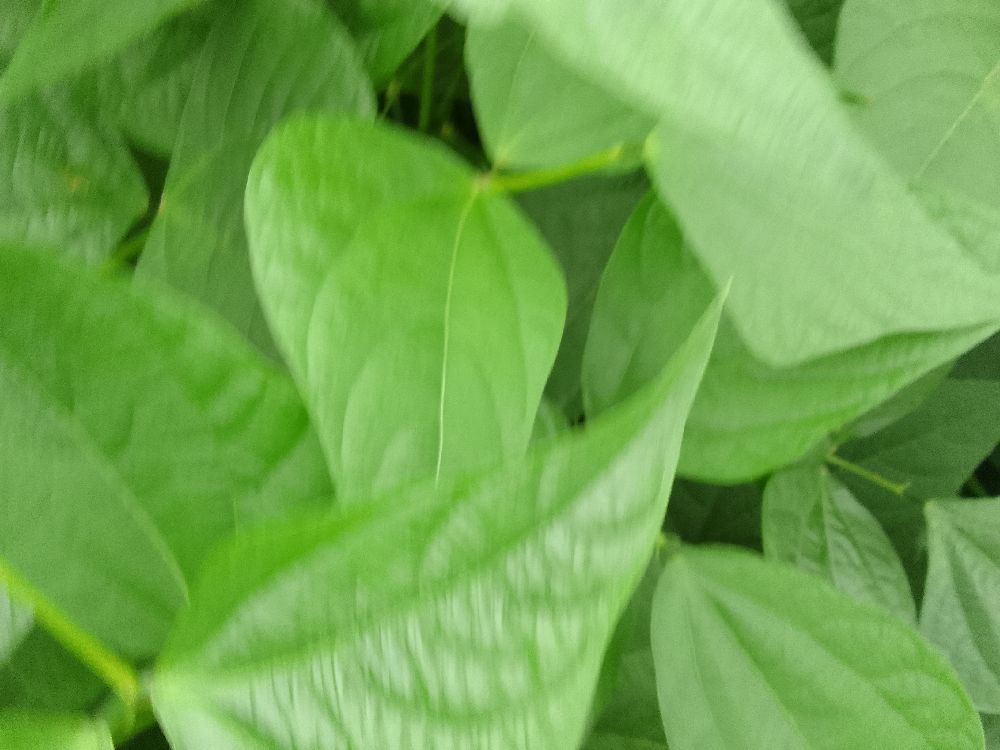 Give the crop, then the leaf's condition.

common bean, healthy
